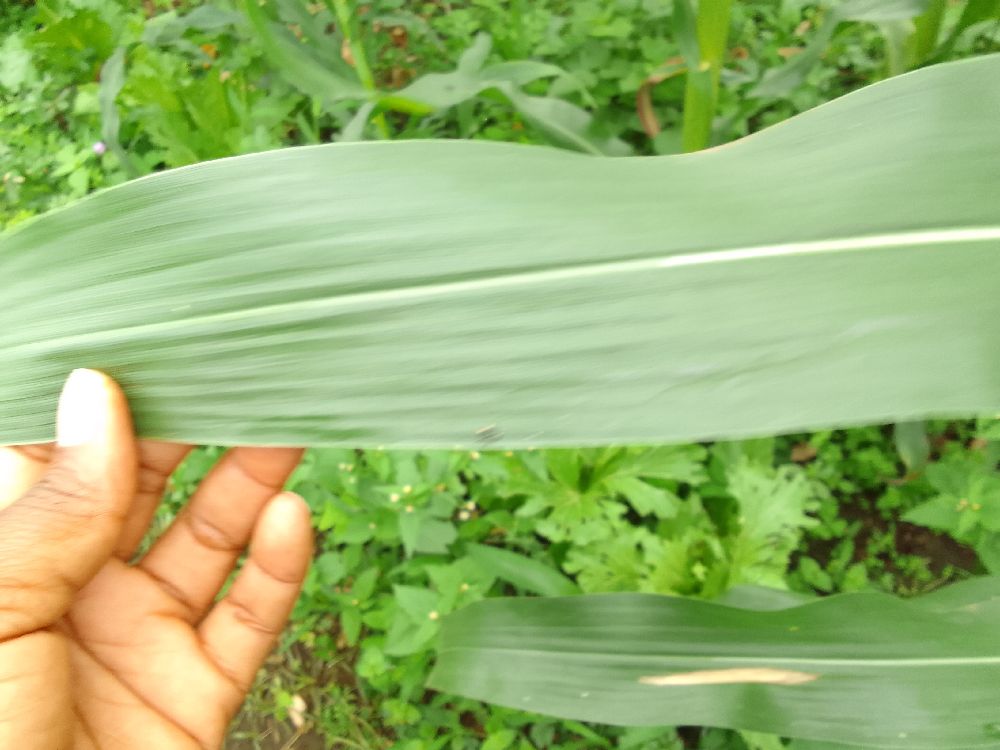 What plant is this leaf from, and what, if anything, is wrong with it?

maize, healthy
